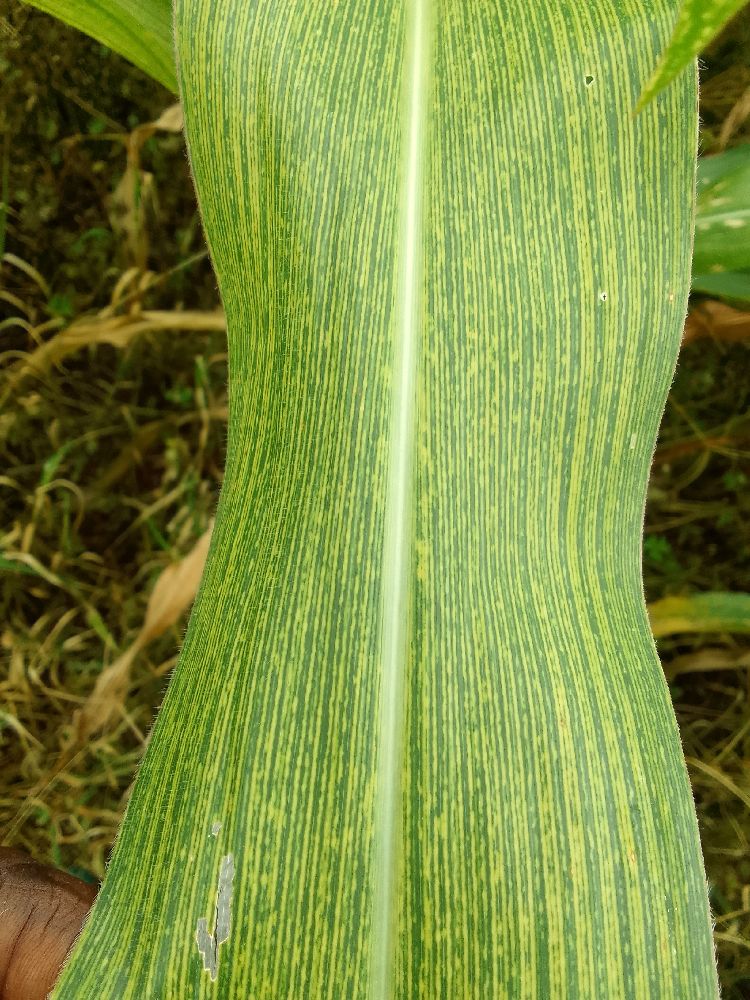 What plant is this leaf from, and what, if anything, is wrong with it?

maize, maize streak virus
